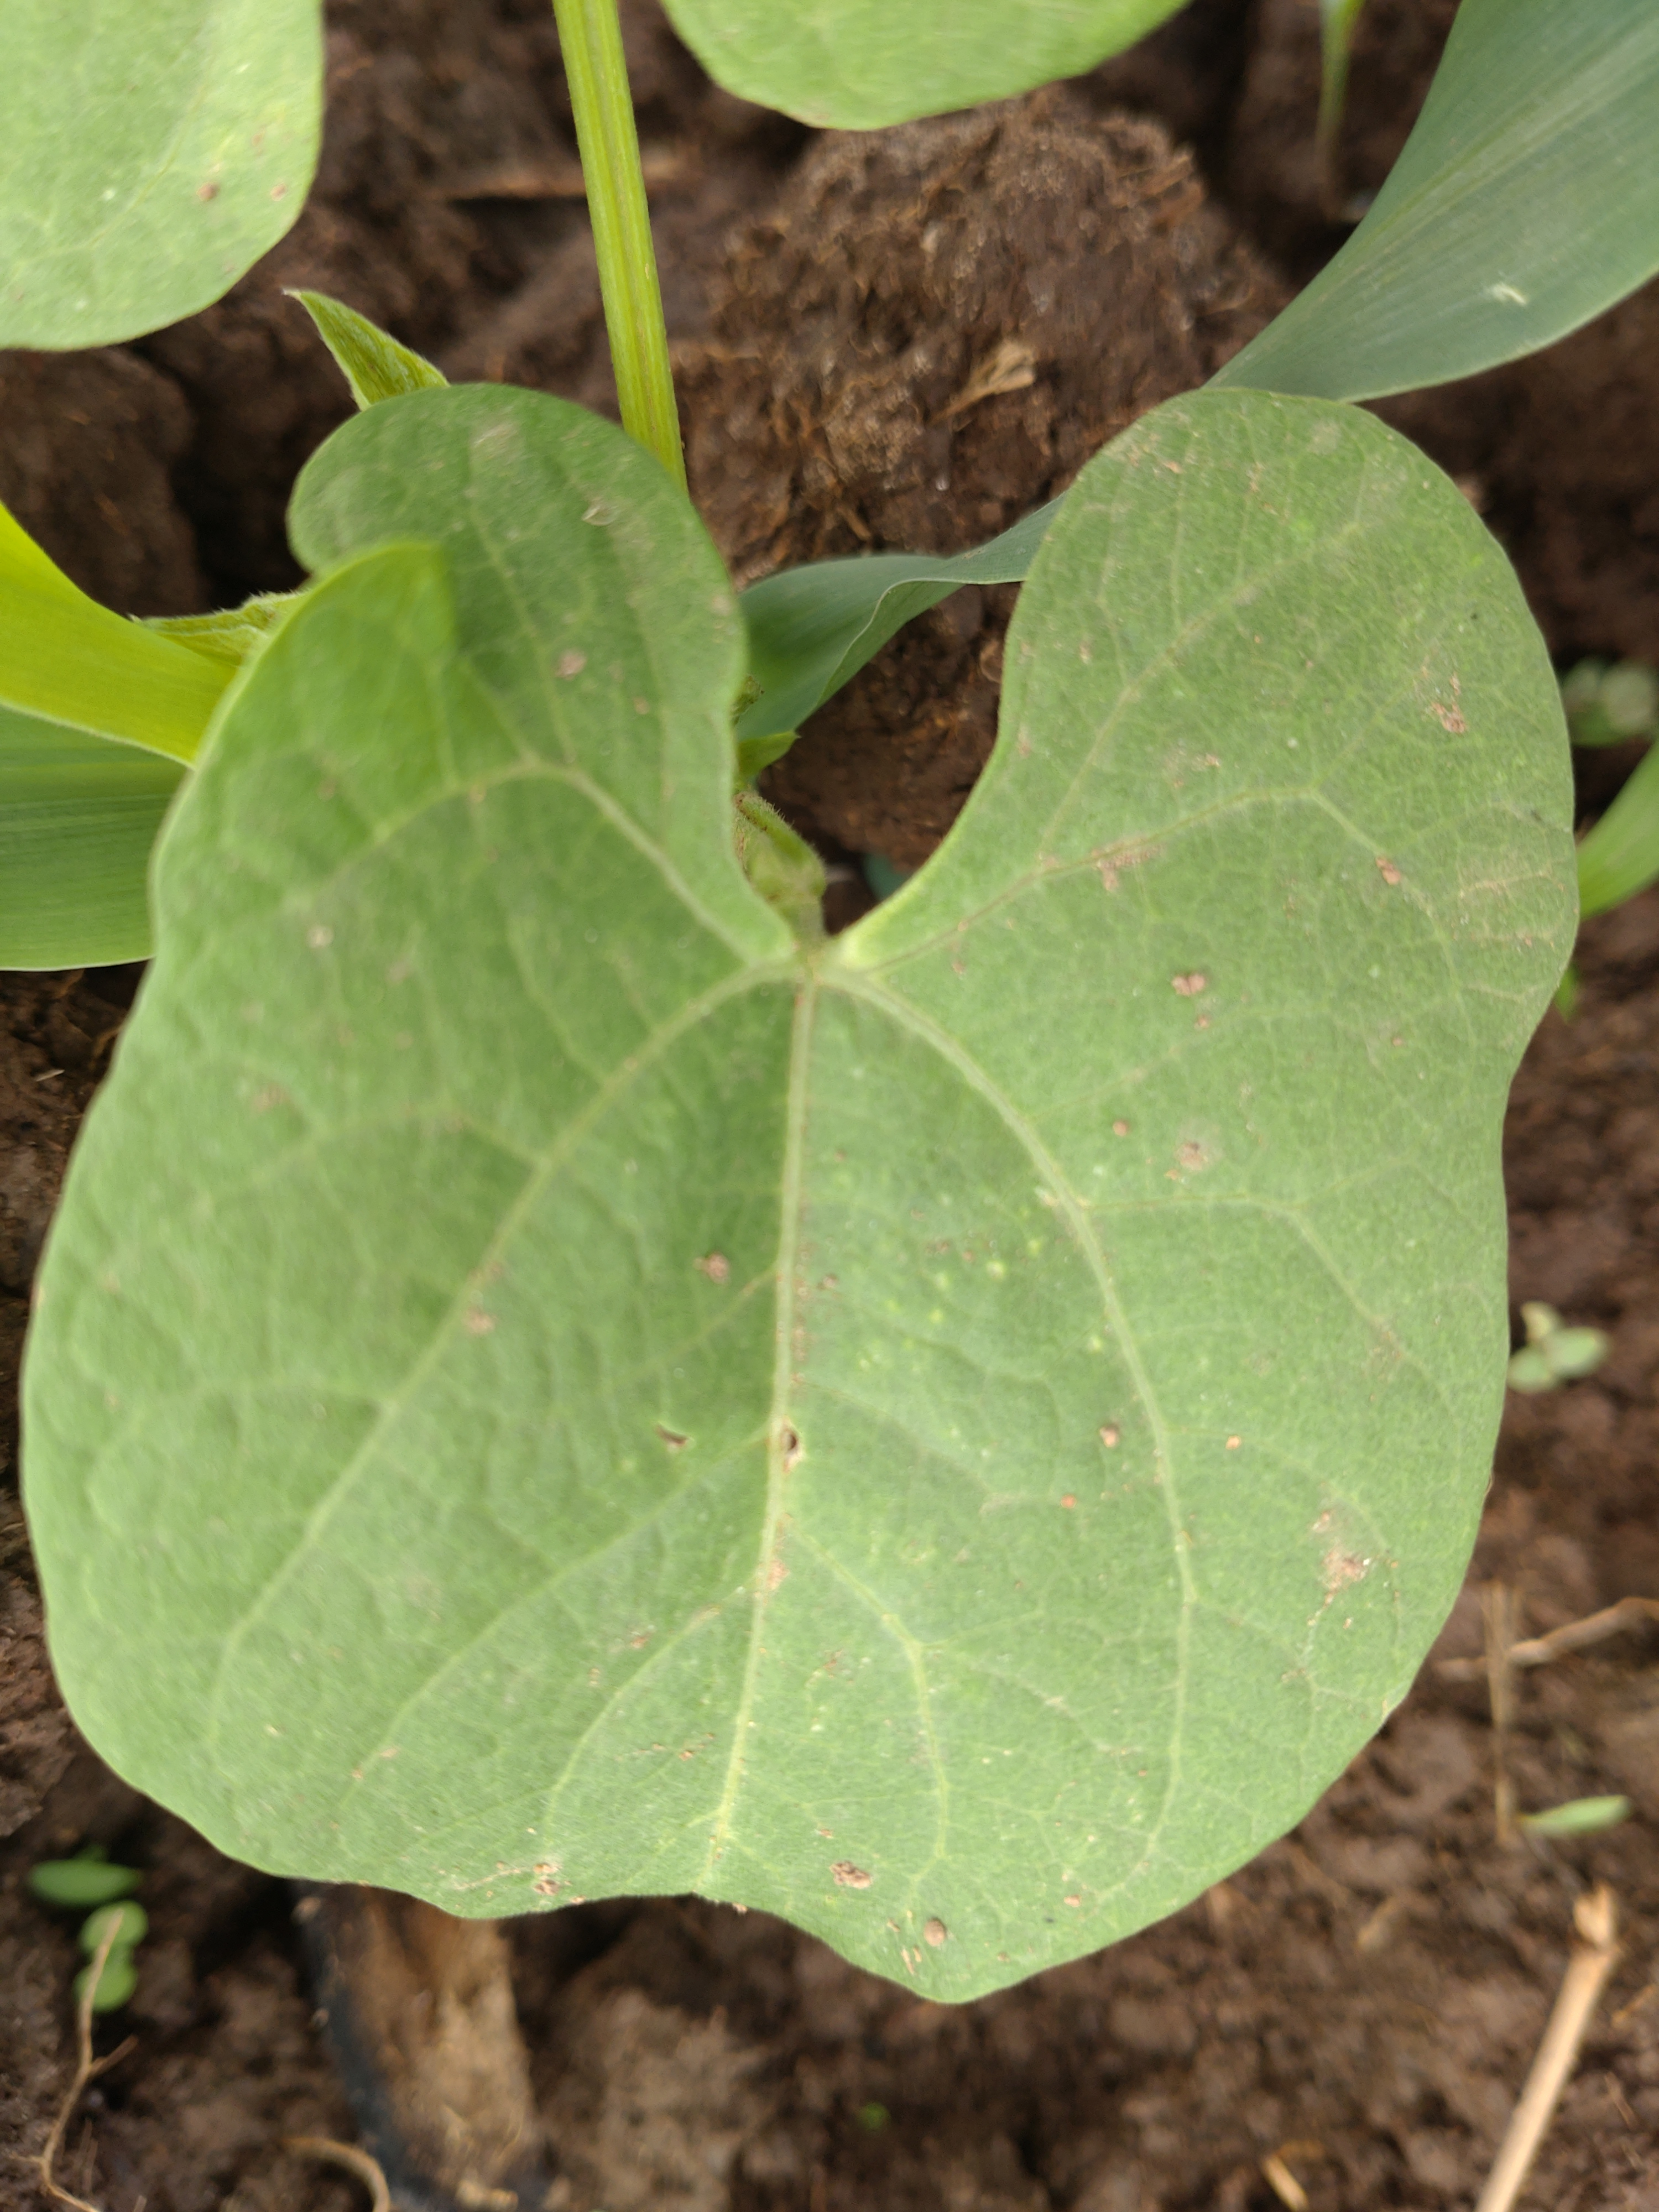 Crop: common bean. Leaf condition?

healthy
